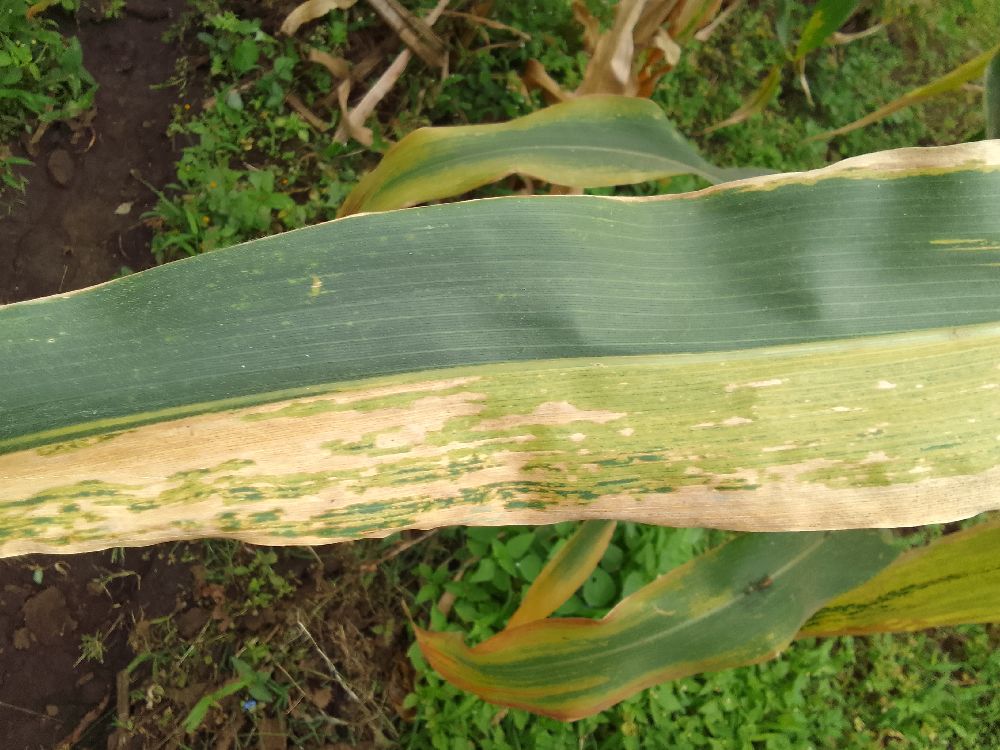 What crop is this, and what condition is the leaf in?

maize, maize lethal necrosis
